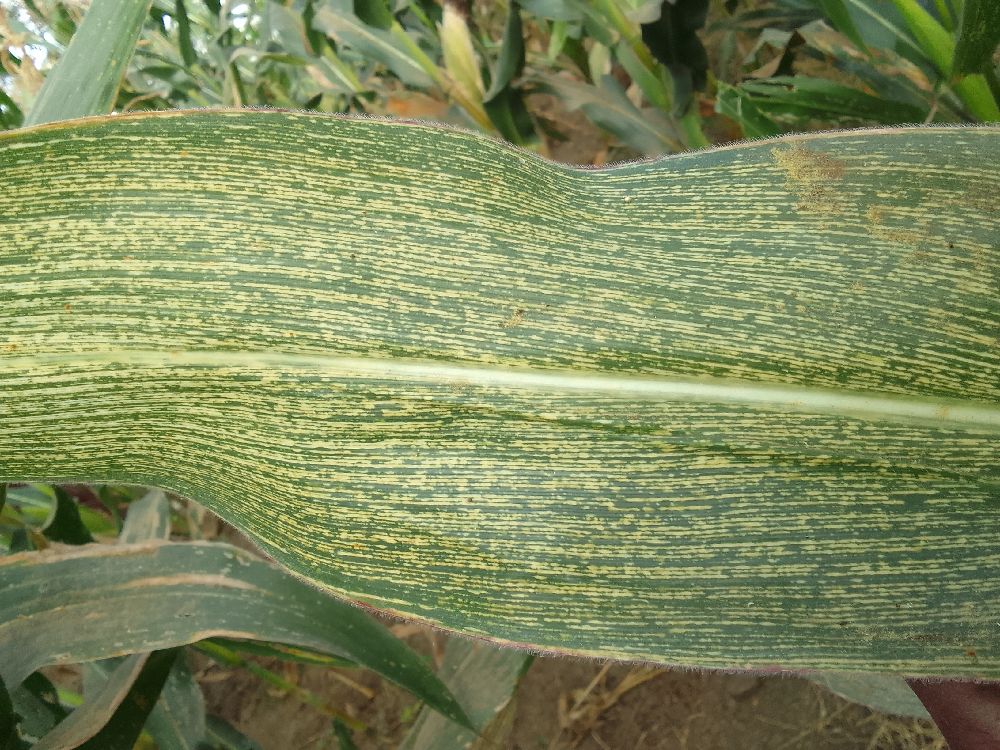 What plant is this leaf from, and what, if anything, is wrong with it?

maize, maize streak virus
